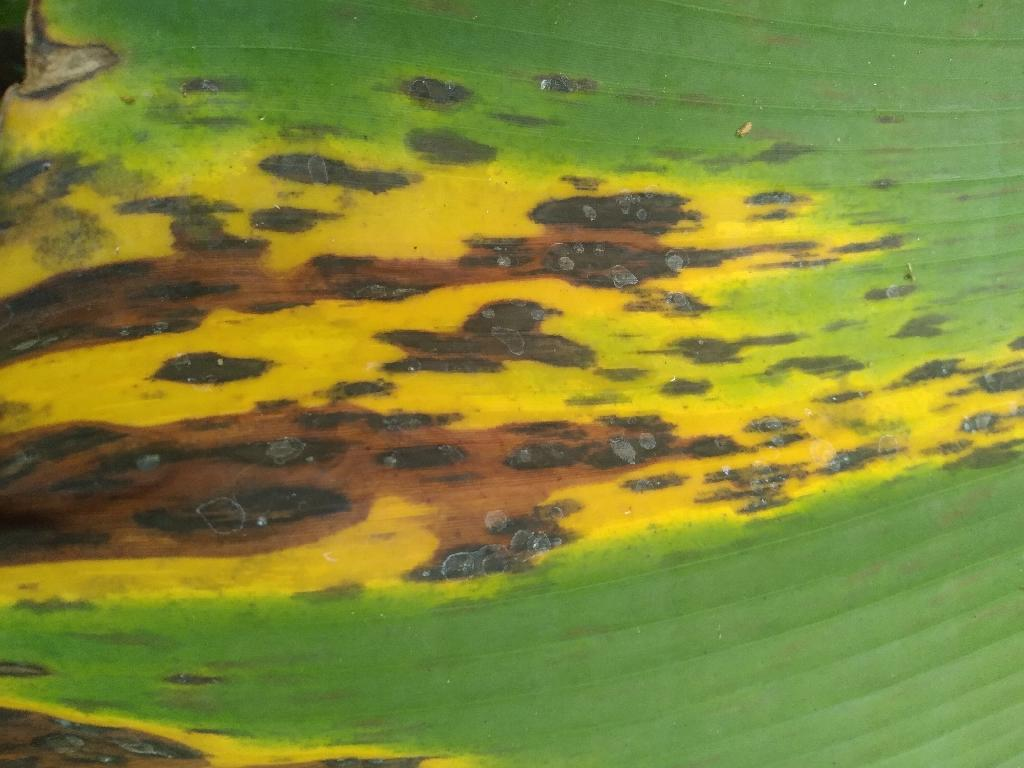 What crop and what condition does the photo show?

banana, black sigatoka
